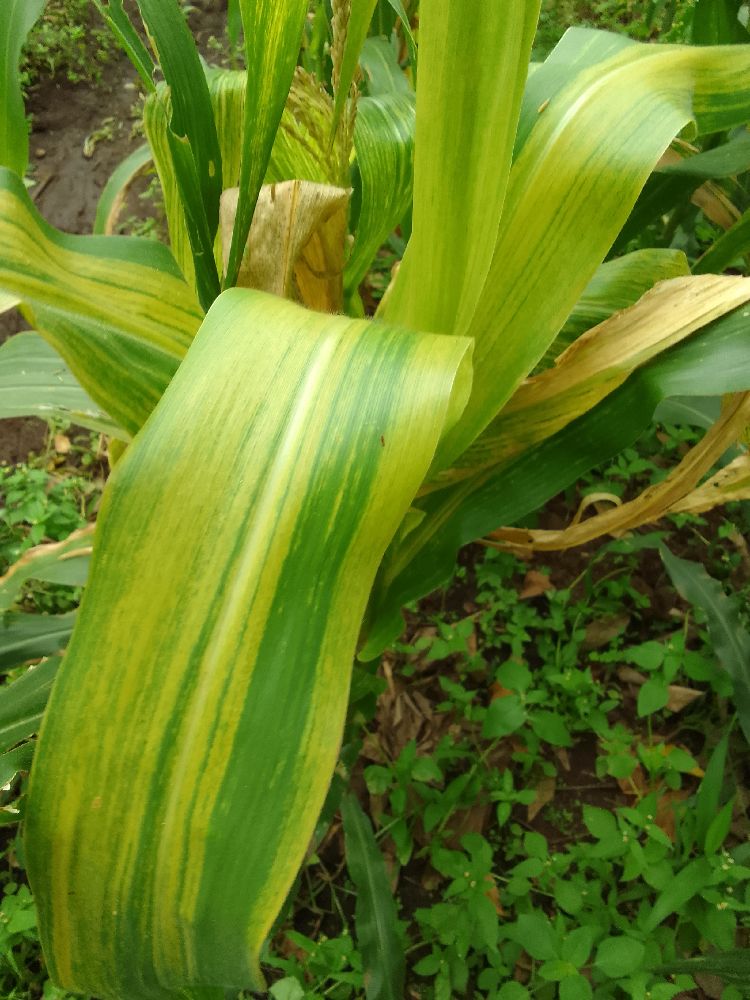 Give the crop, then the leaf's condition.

maize, maize lethal necrosis
